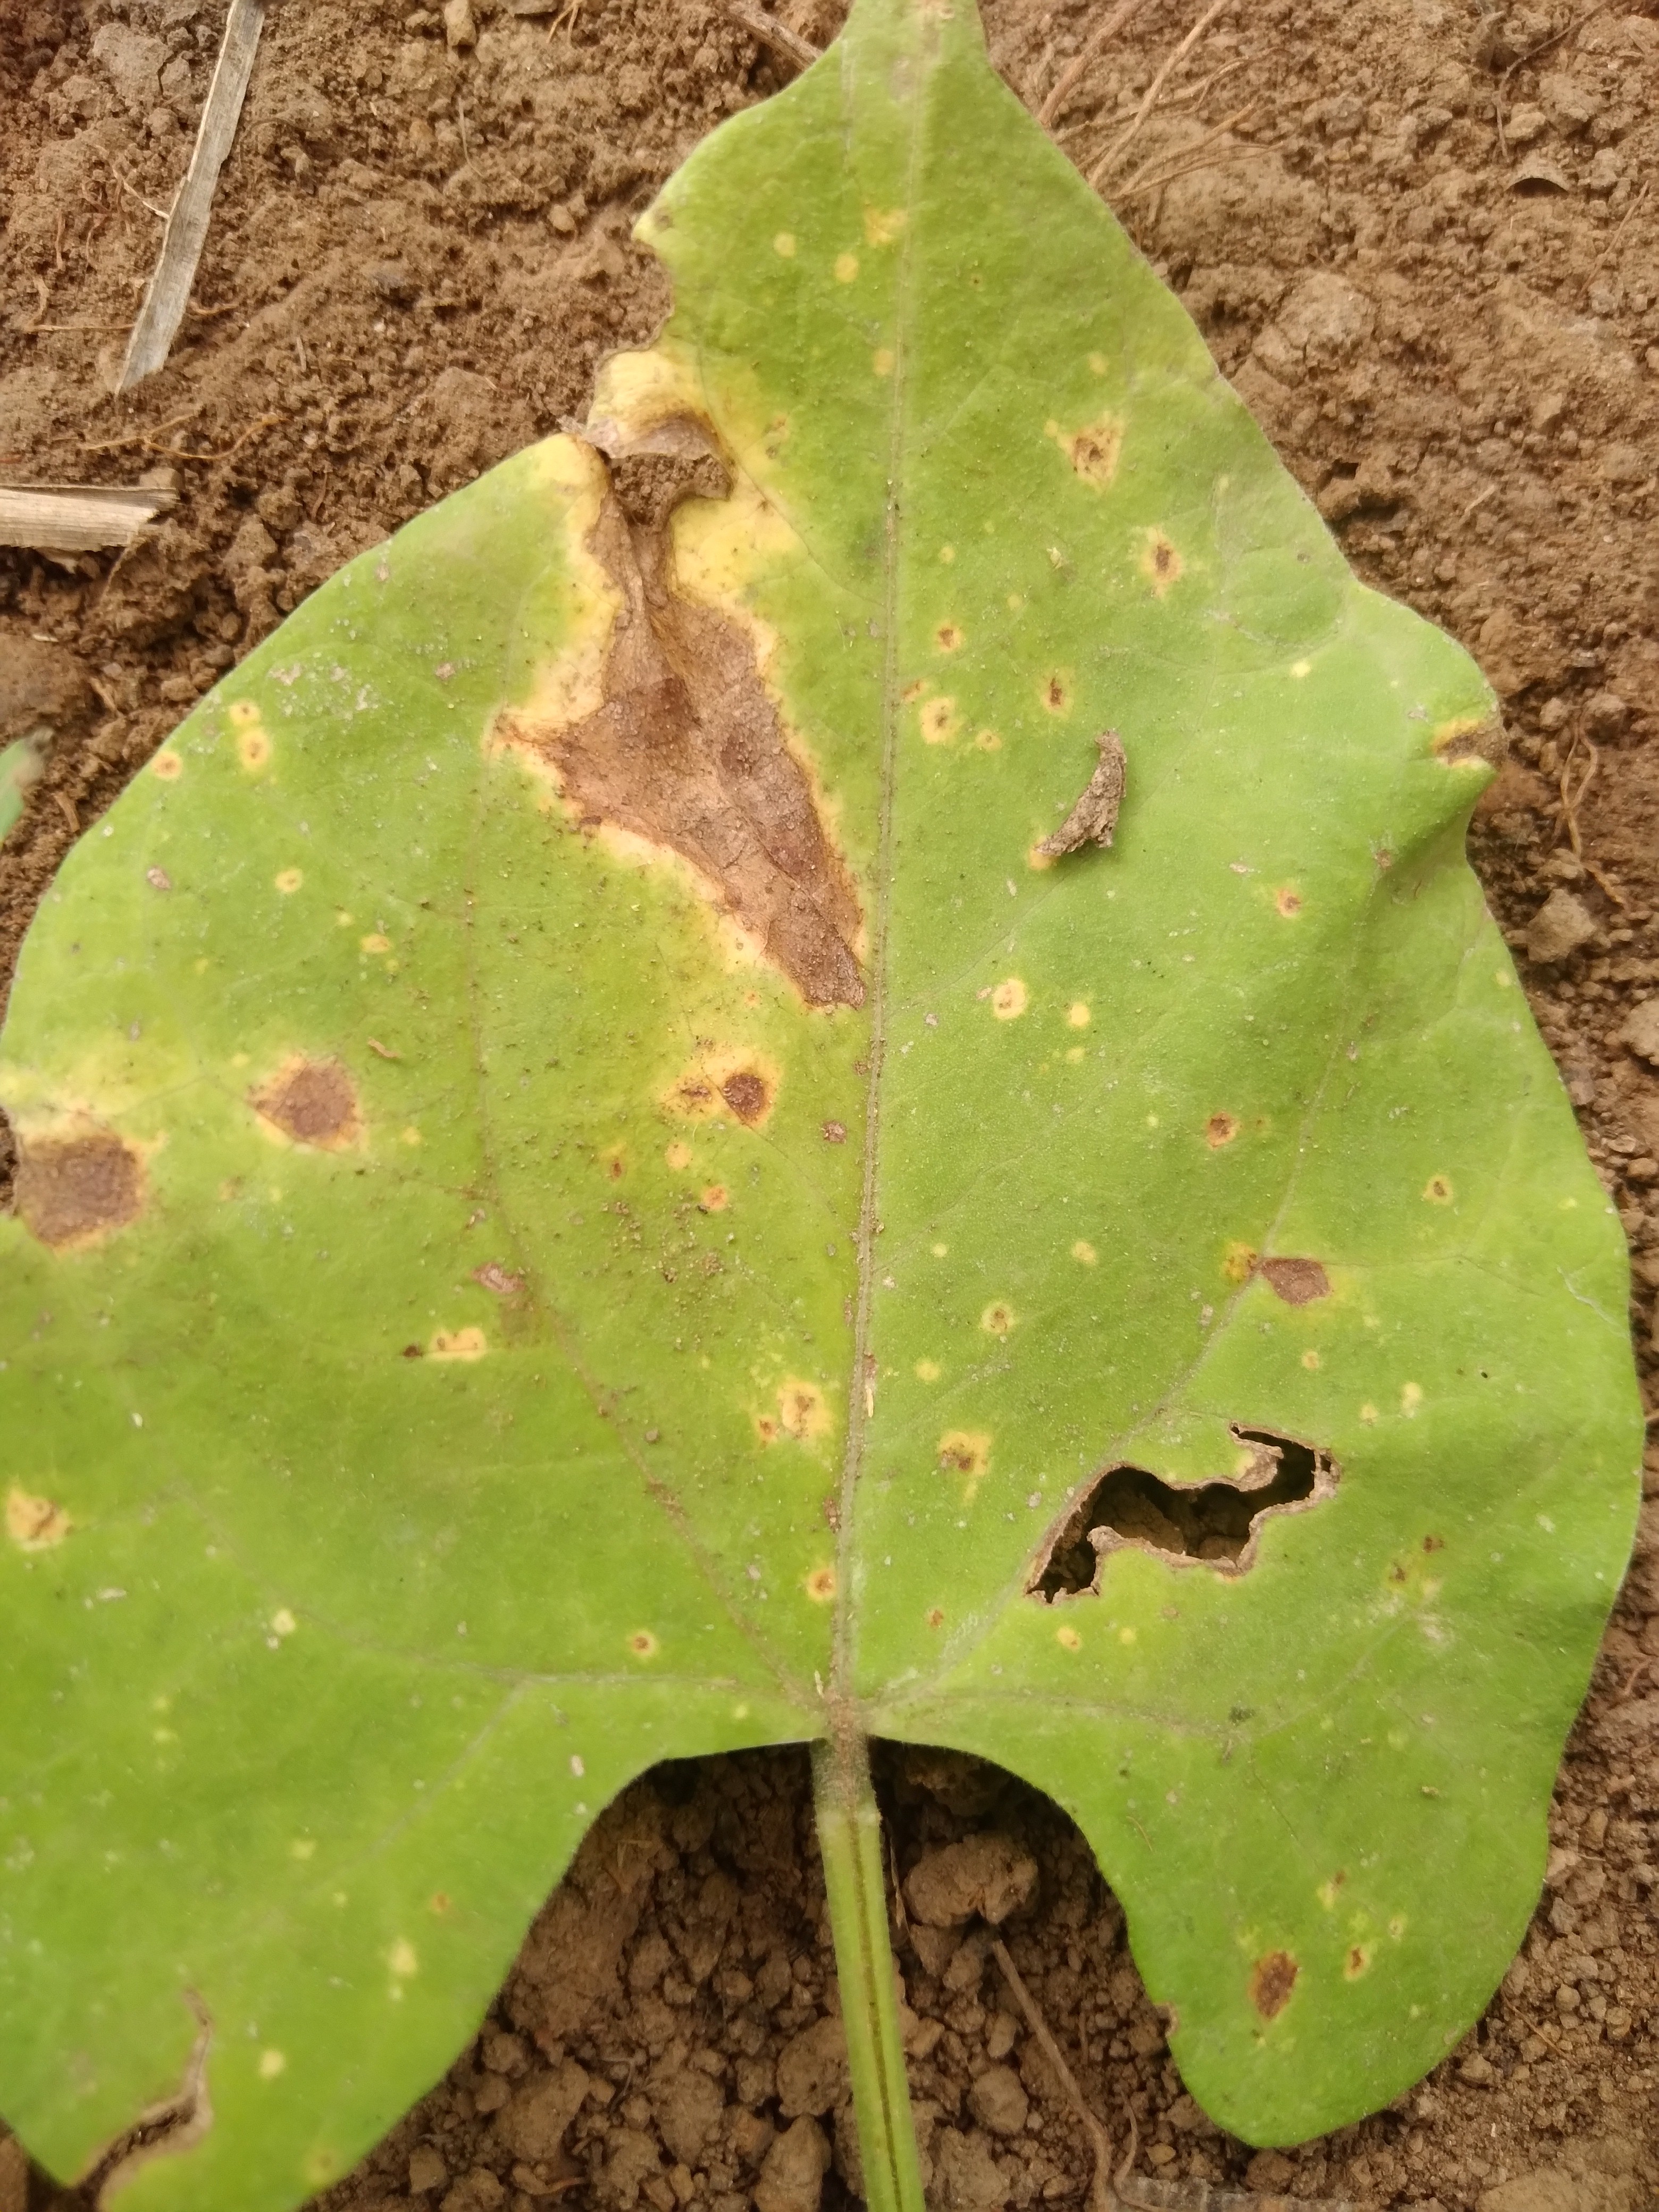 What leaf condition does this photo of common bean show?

rust
